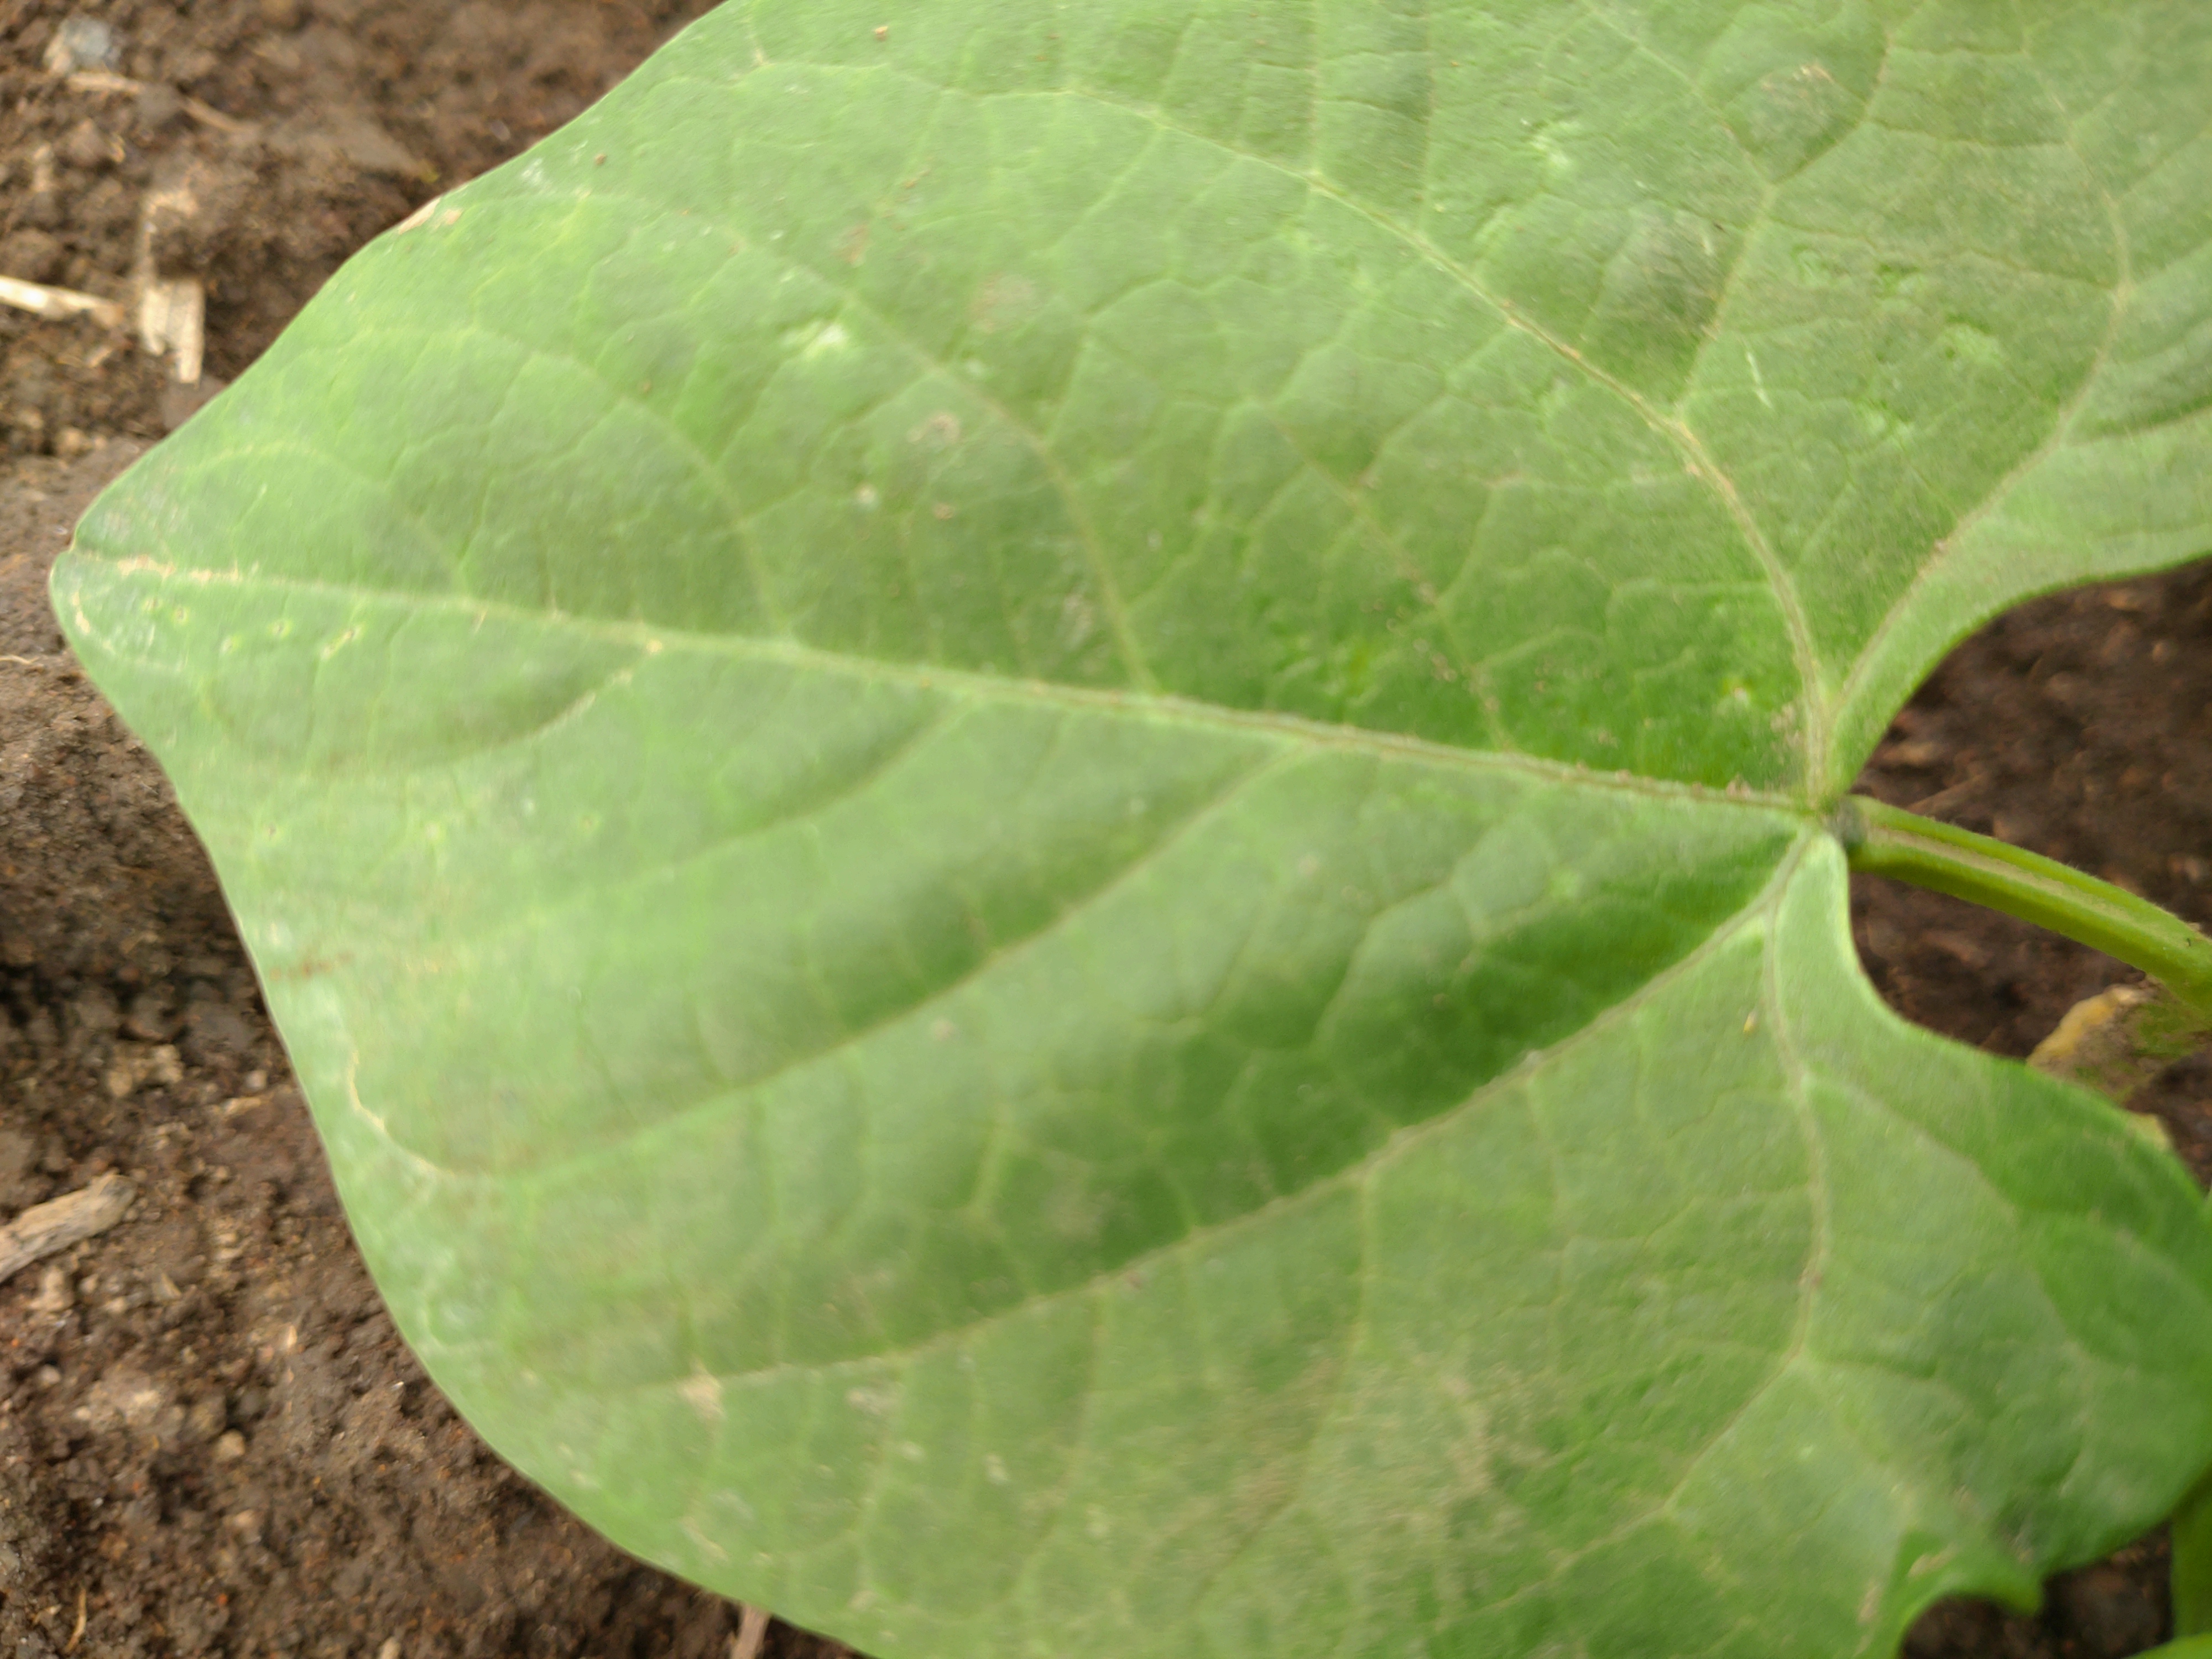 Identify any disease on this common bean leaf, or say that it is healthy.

healthy
